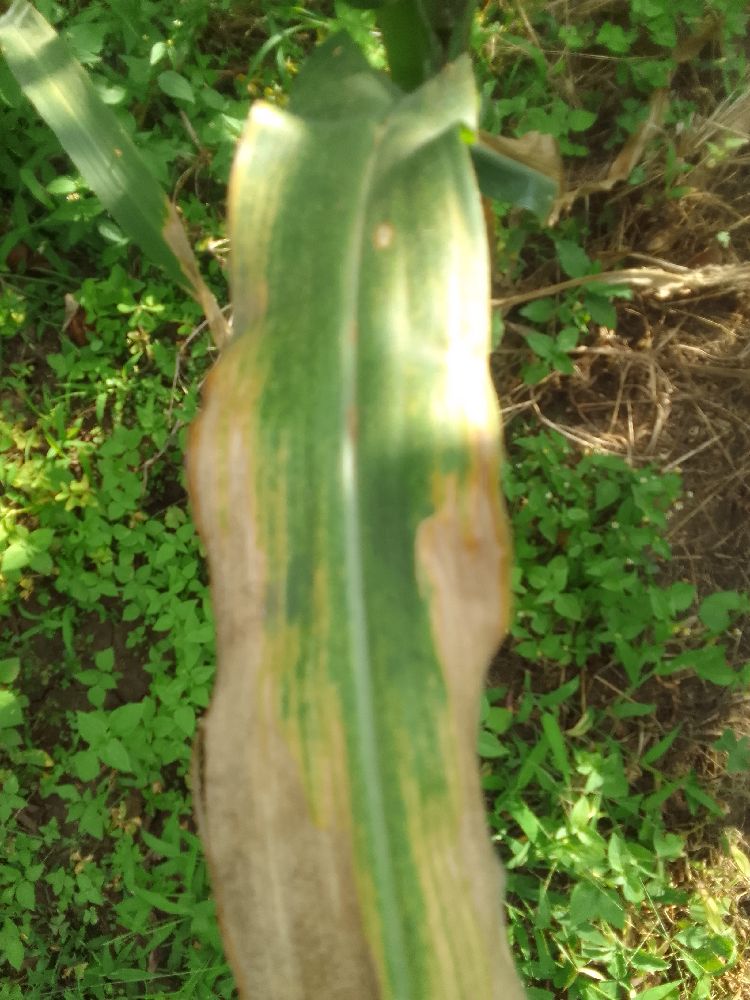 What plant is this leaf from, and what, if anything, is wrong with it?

maize, maize lethal necrosis
